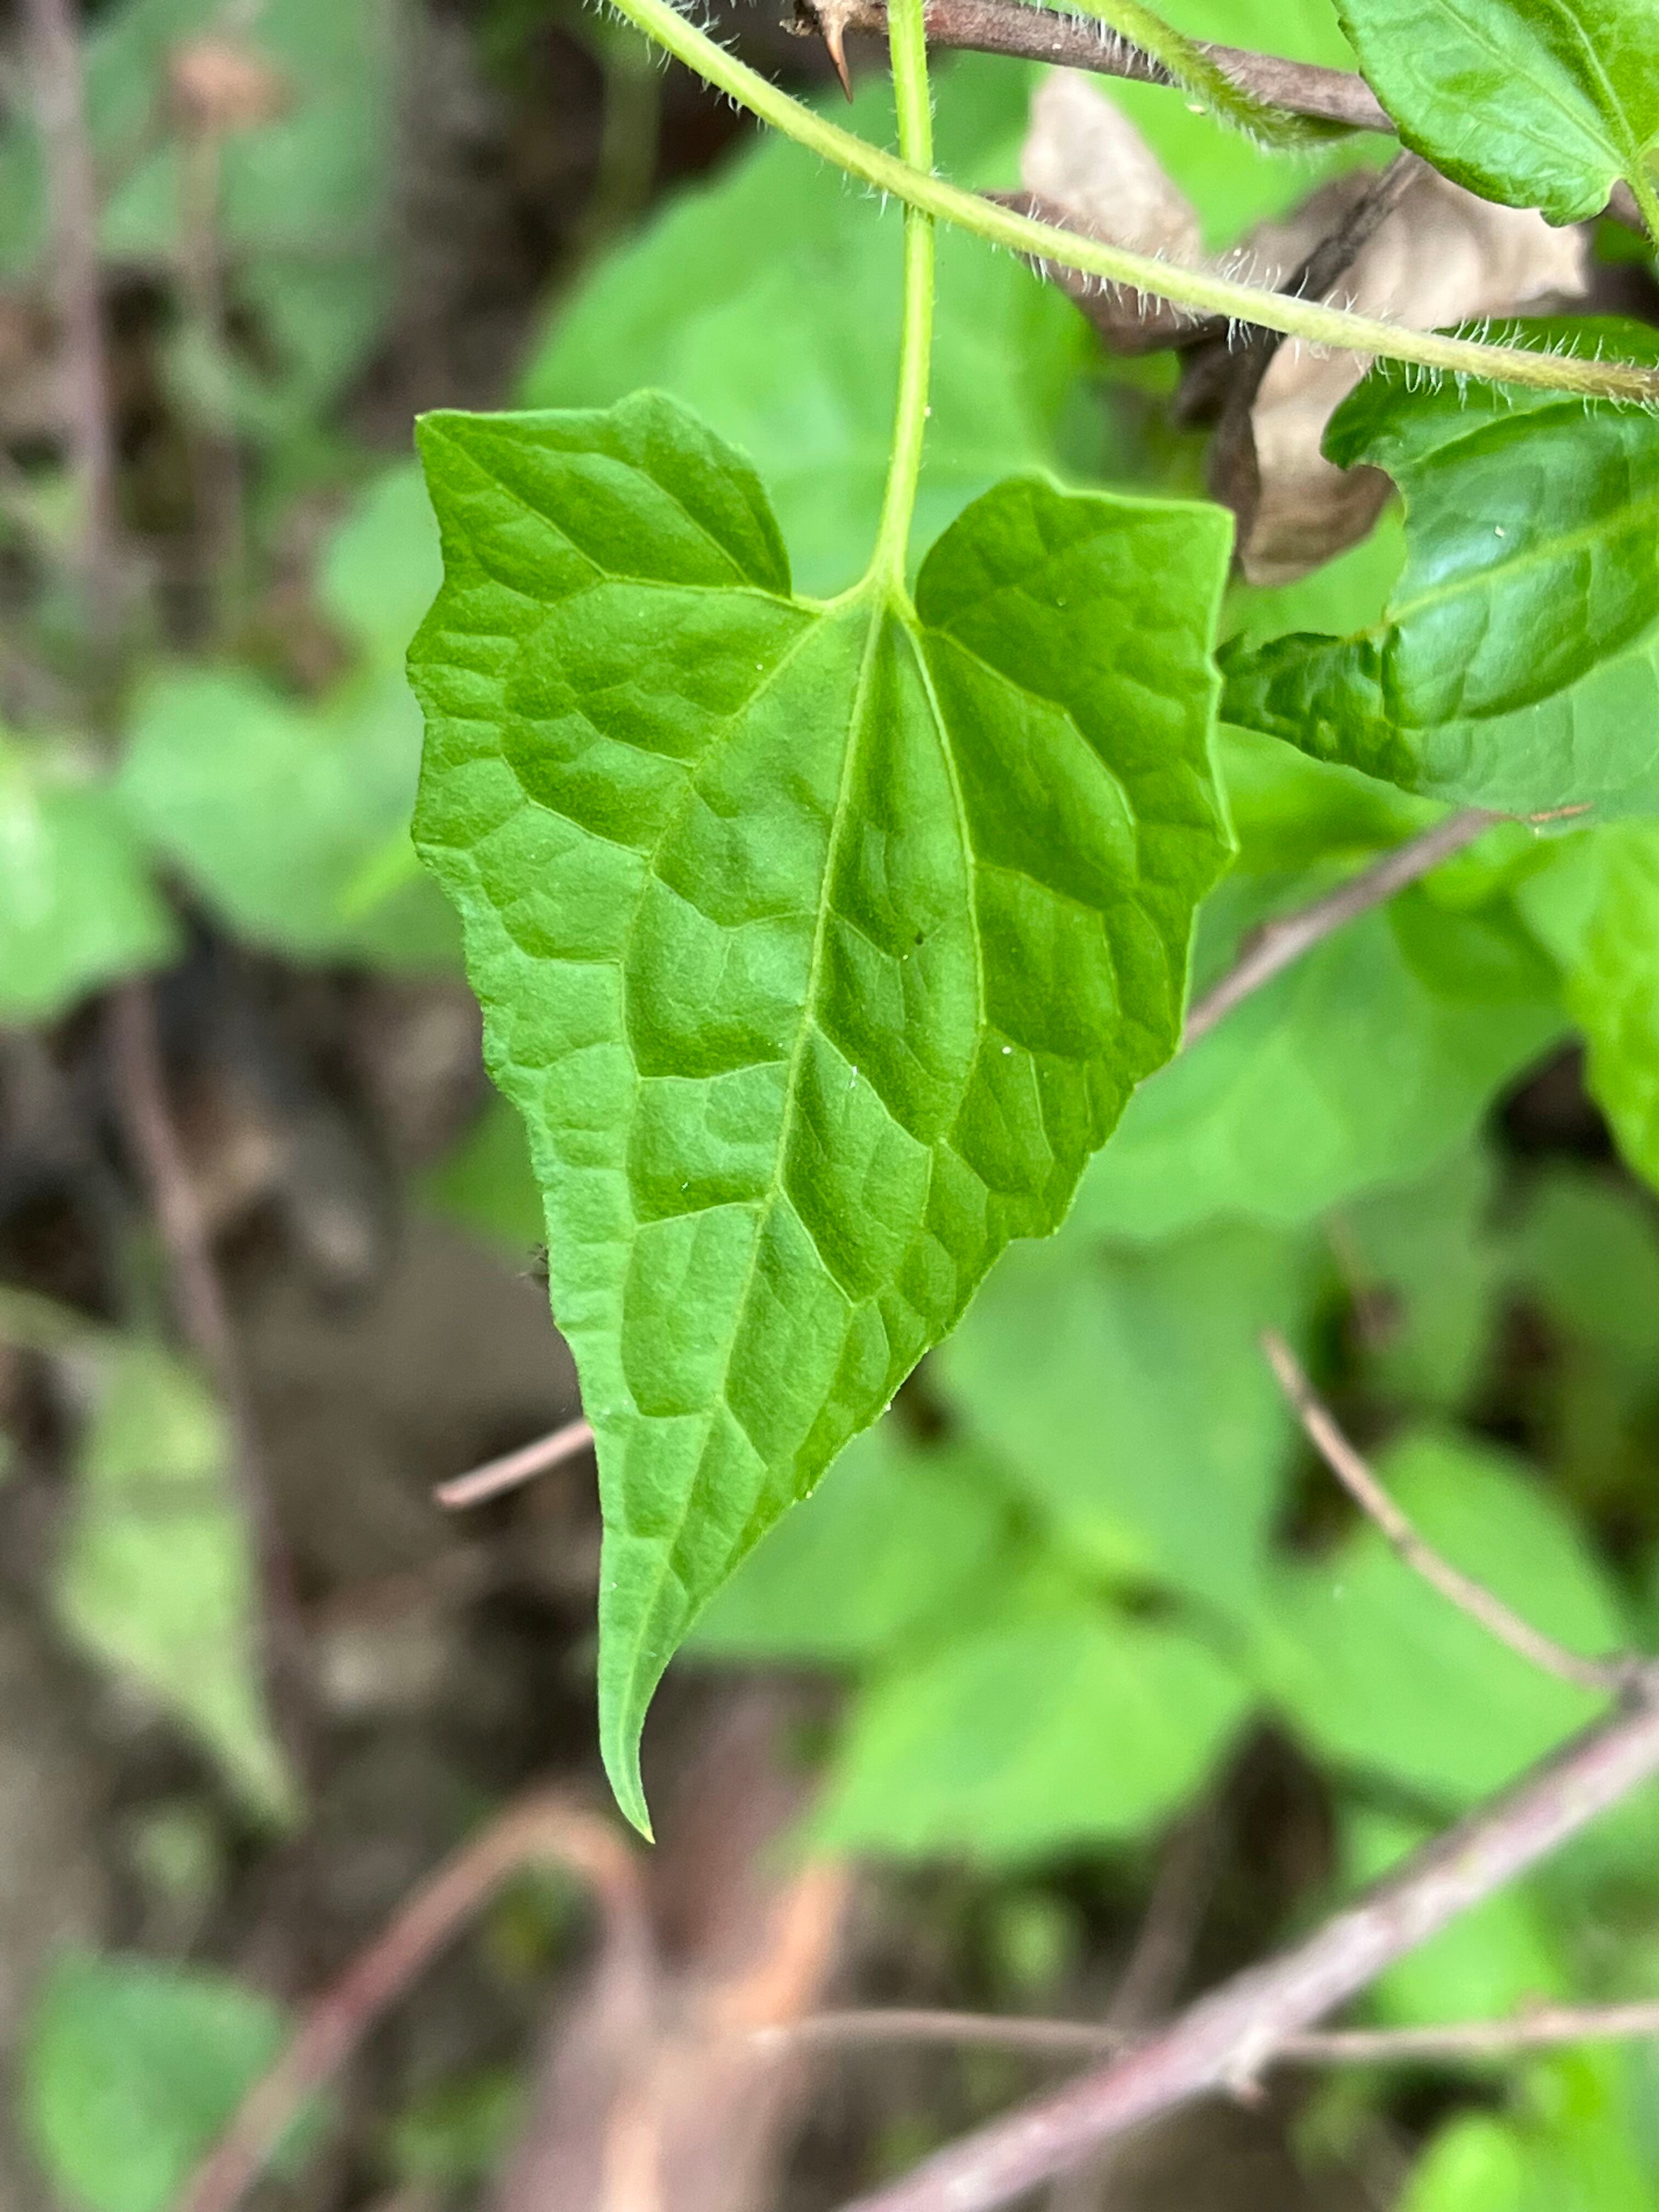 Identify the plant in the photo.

bitter vine
